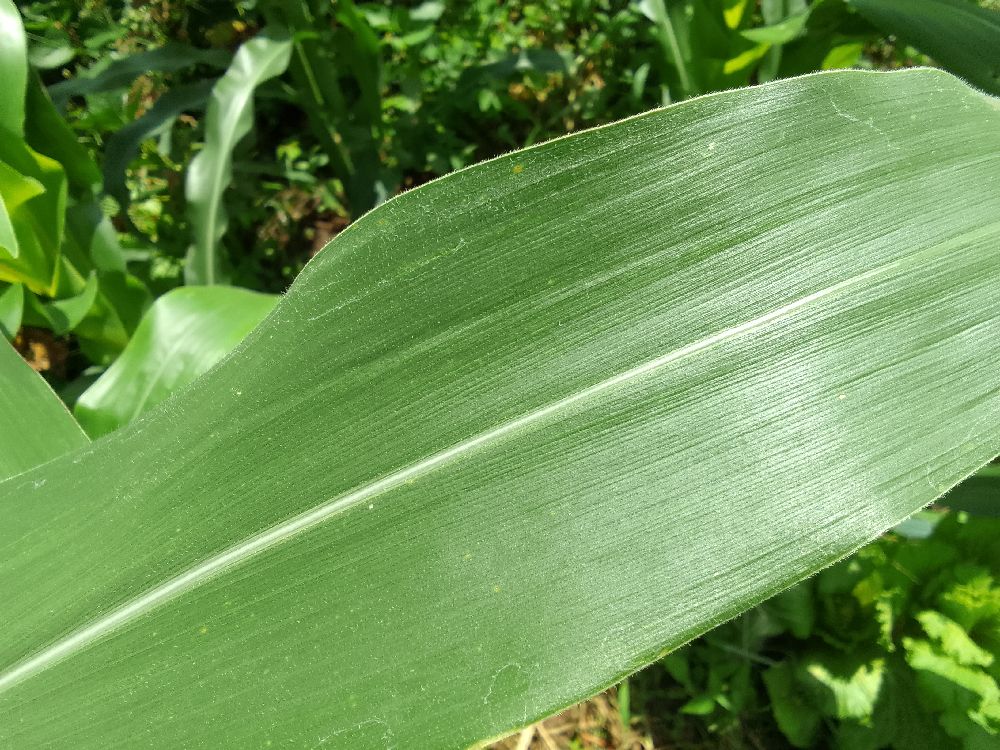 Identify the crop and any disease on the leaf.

maize, healthy
